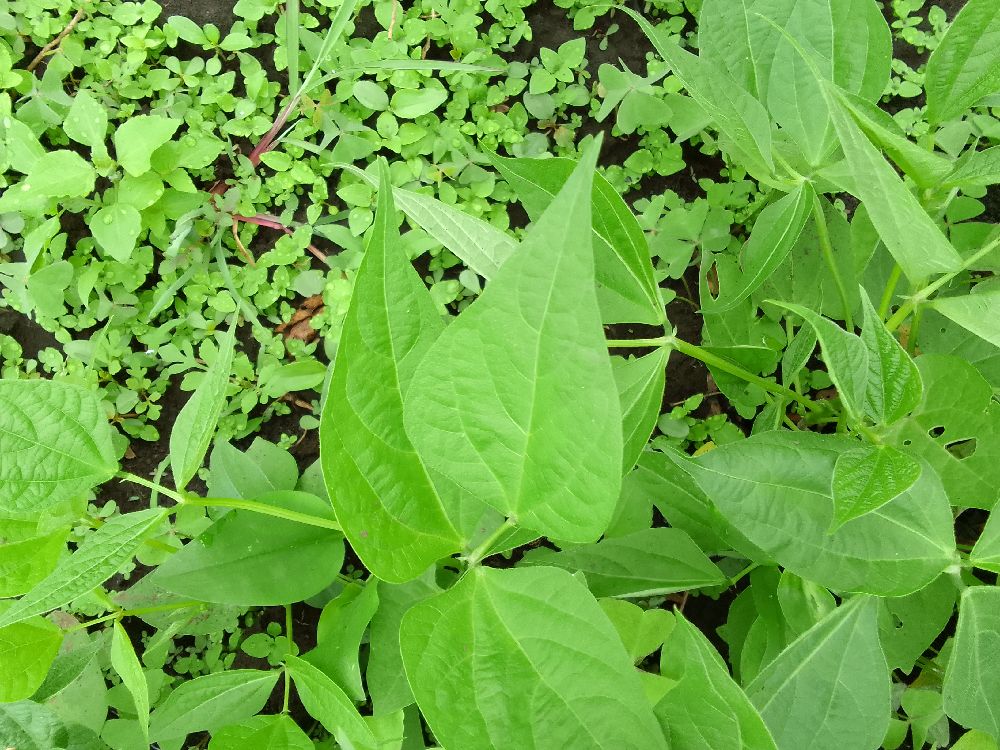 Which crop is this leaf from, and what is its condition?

common bean, healthy
